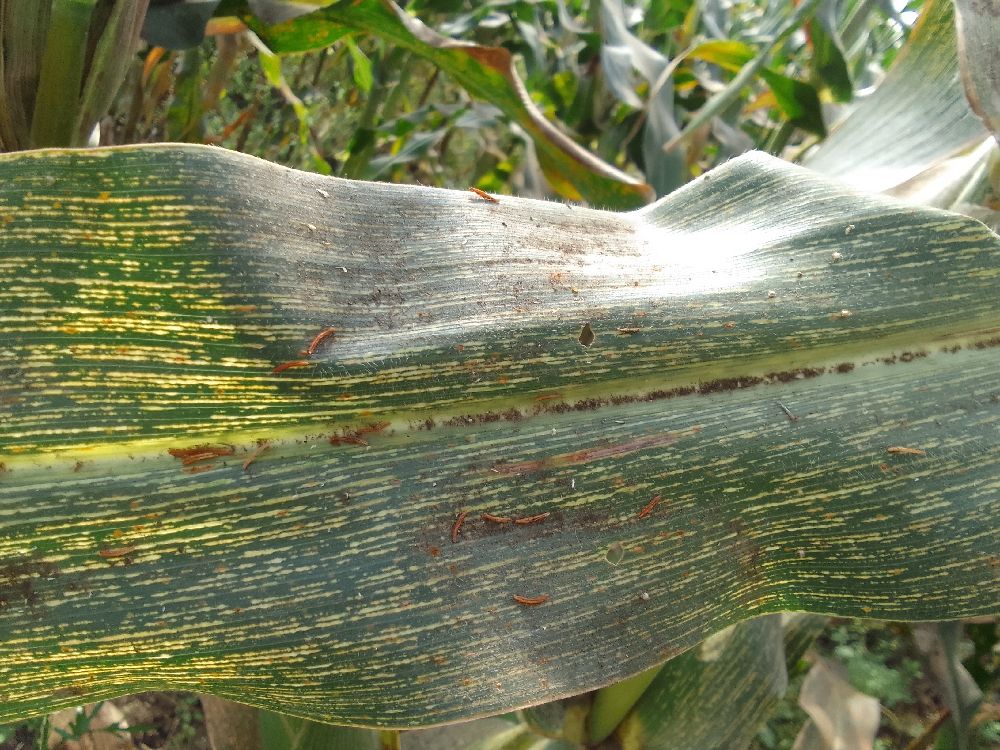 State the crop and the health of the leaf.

maize, maize streak virus
